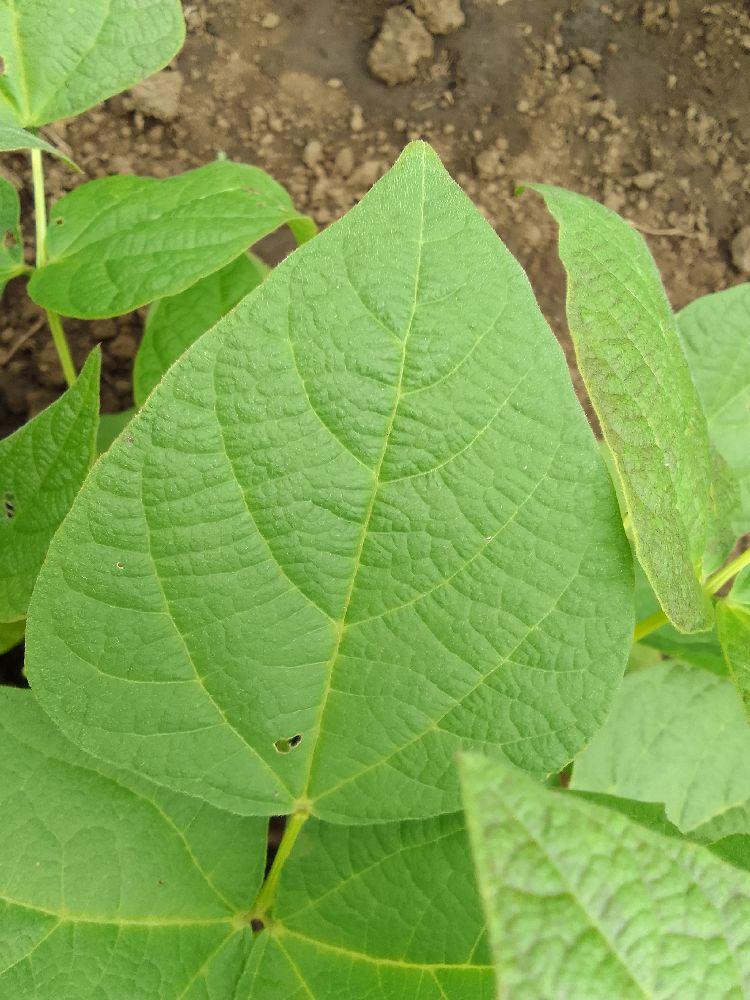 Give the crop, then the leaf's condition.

common bean, healthy
